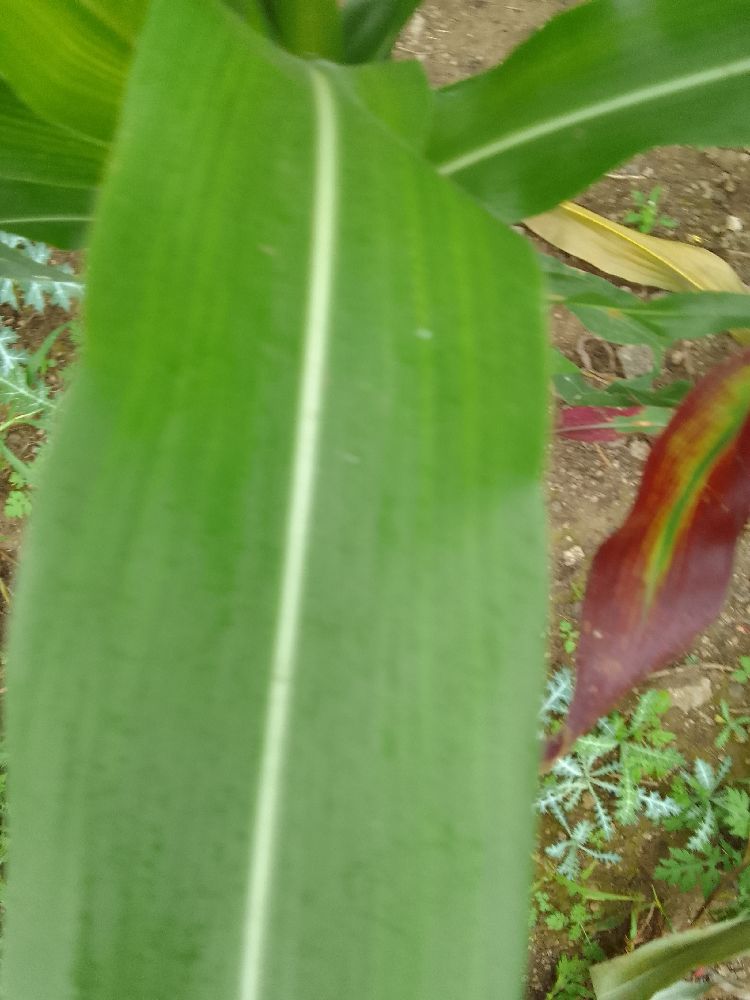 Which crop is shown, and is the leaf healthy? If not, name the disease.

maize, healthy
